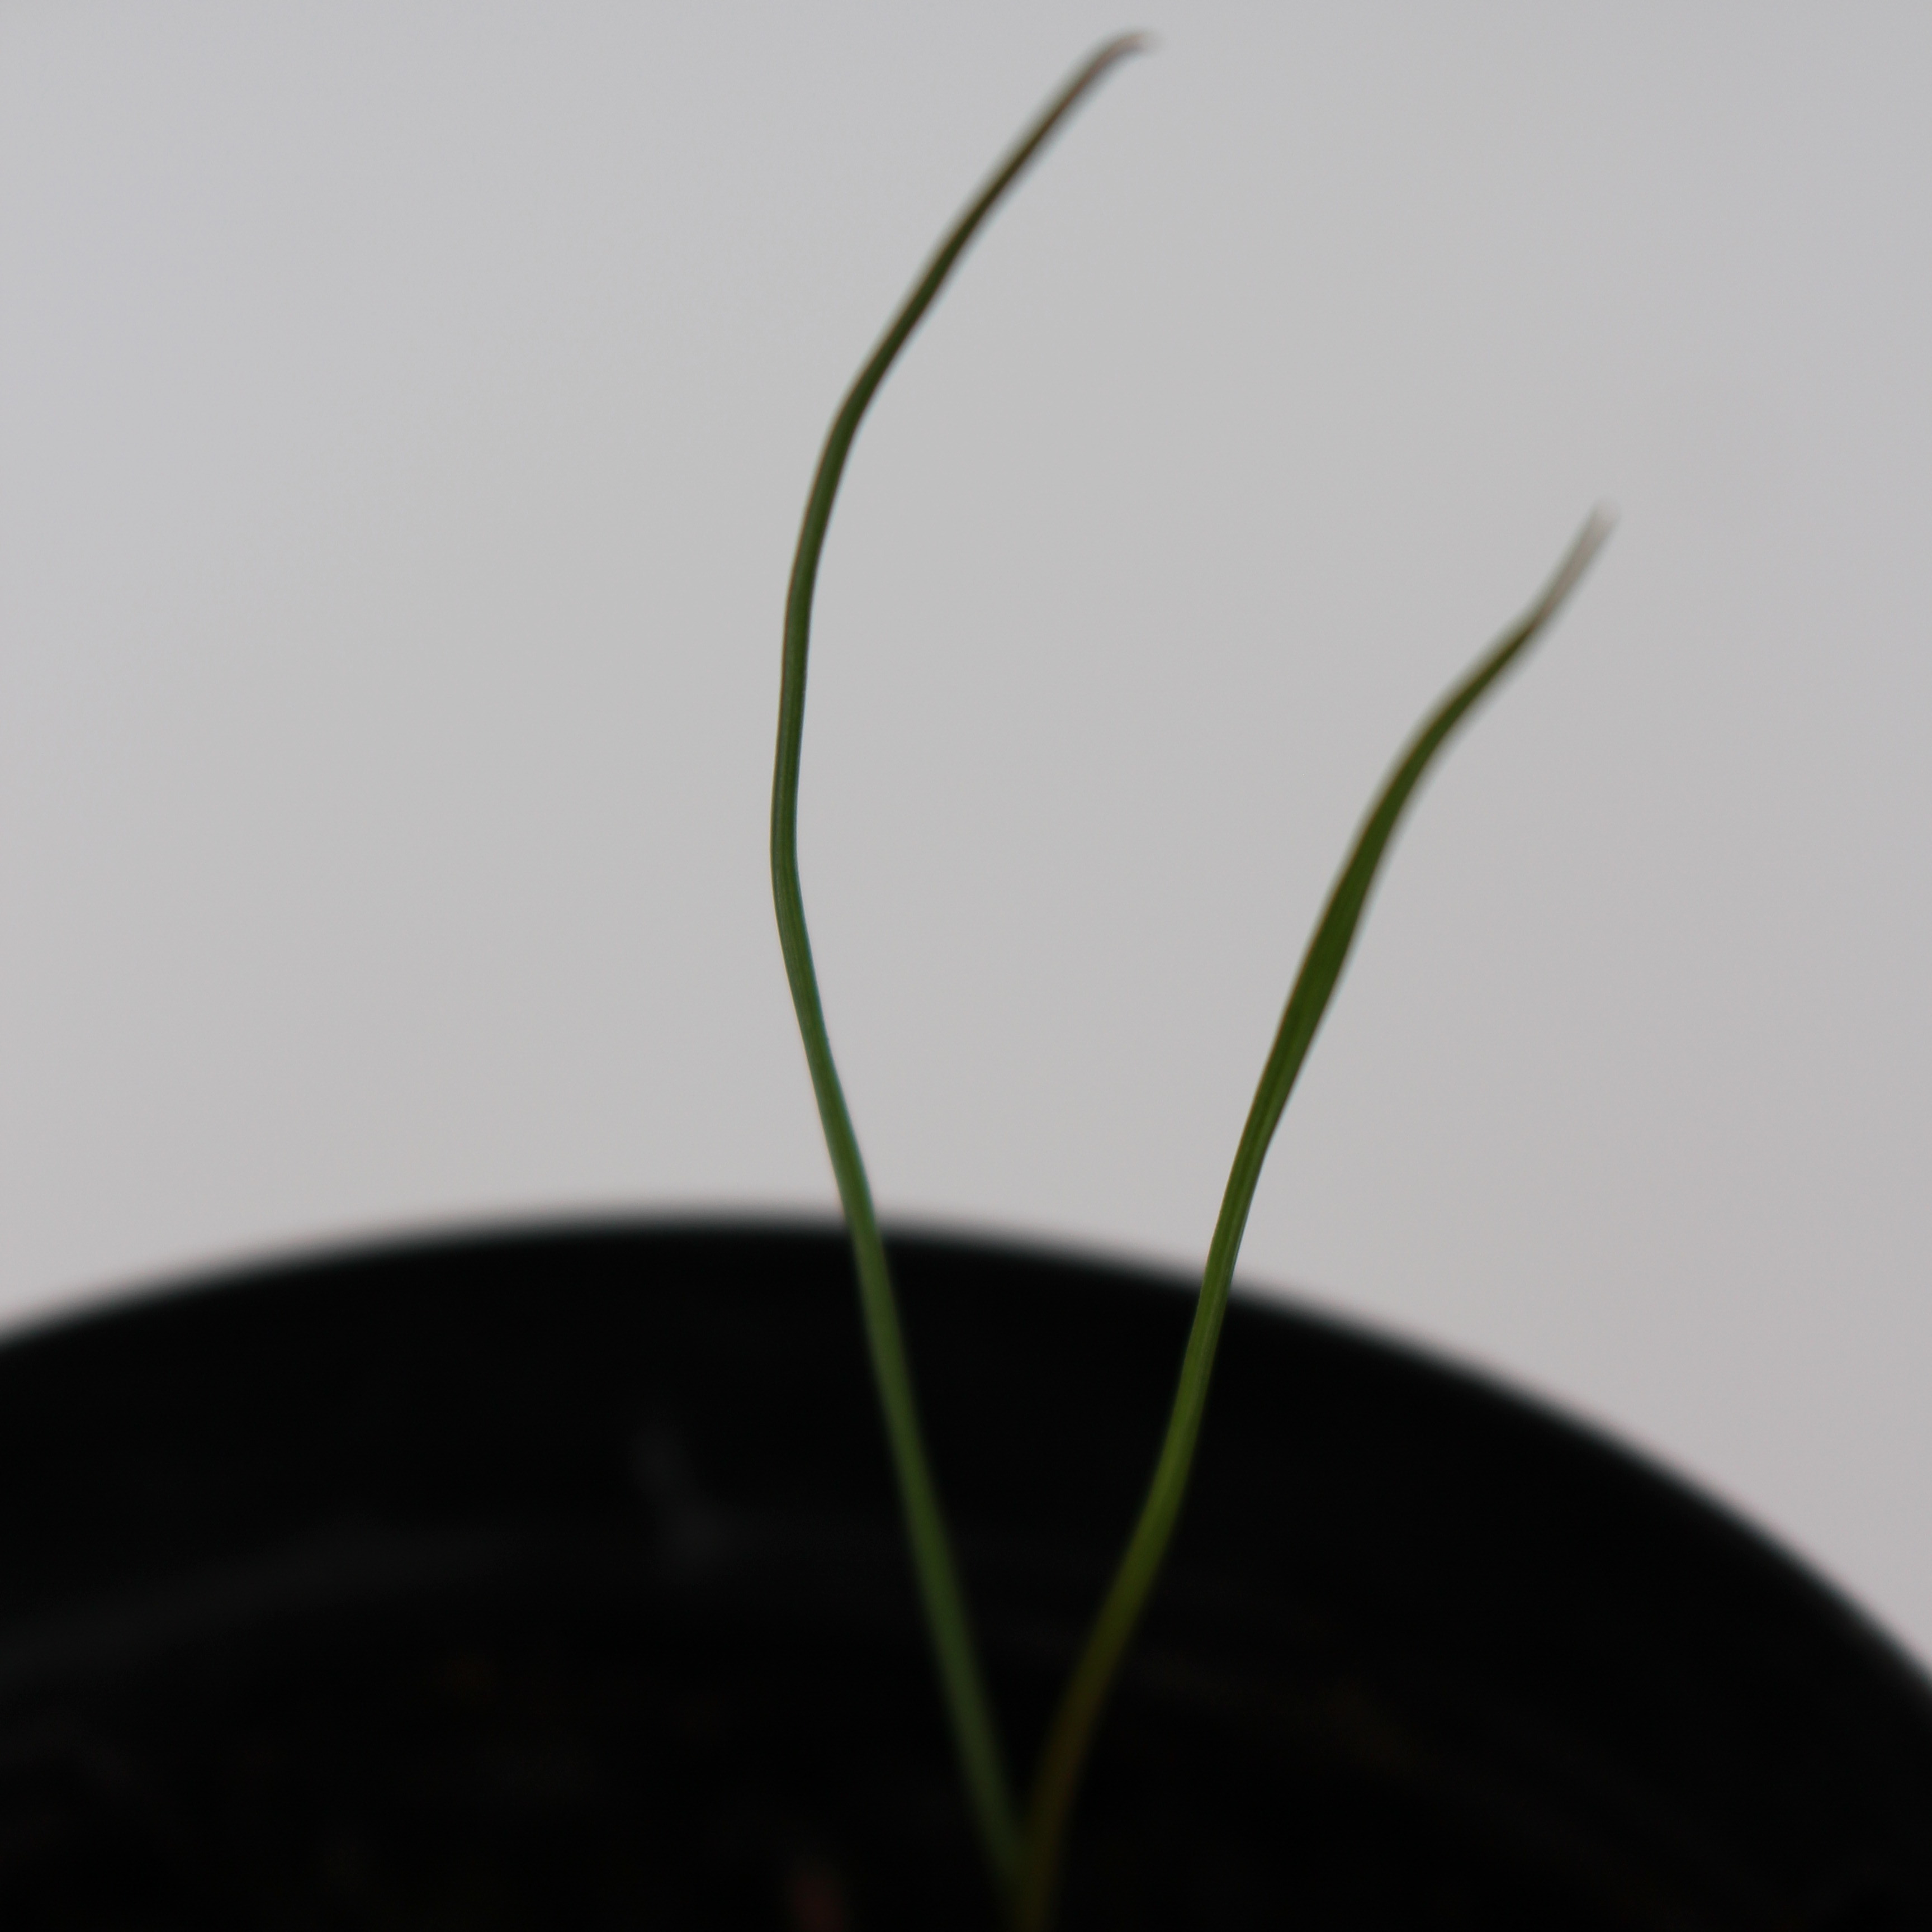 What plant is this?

Lolium multiflorum
